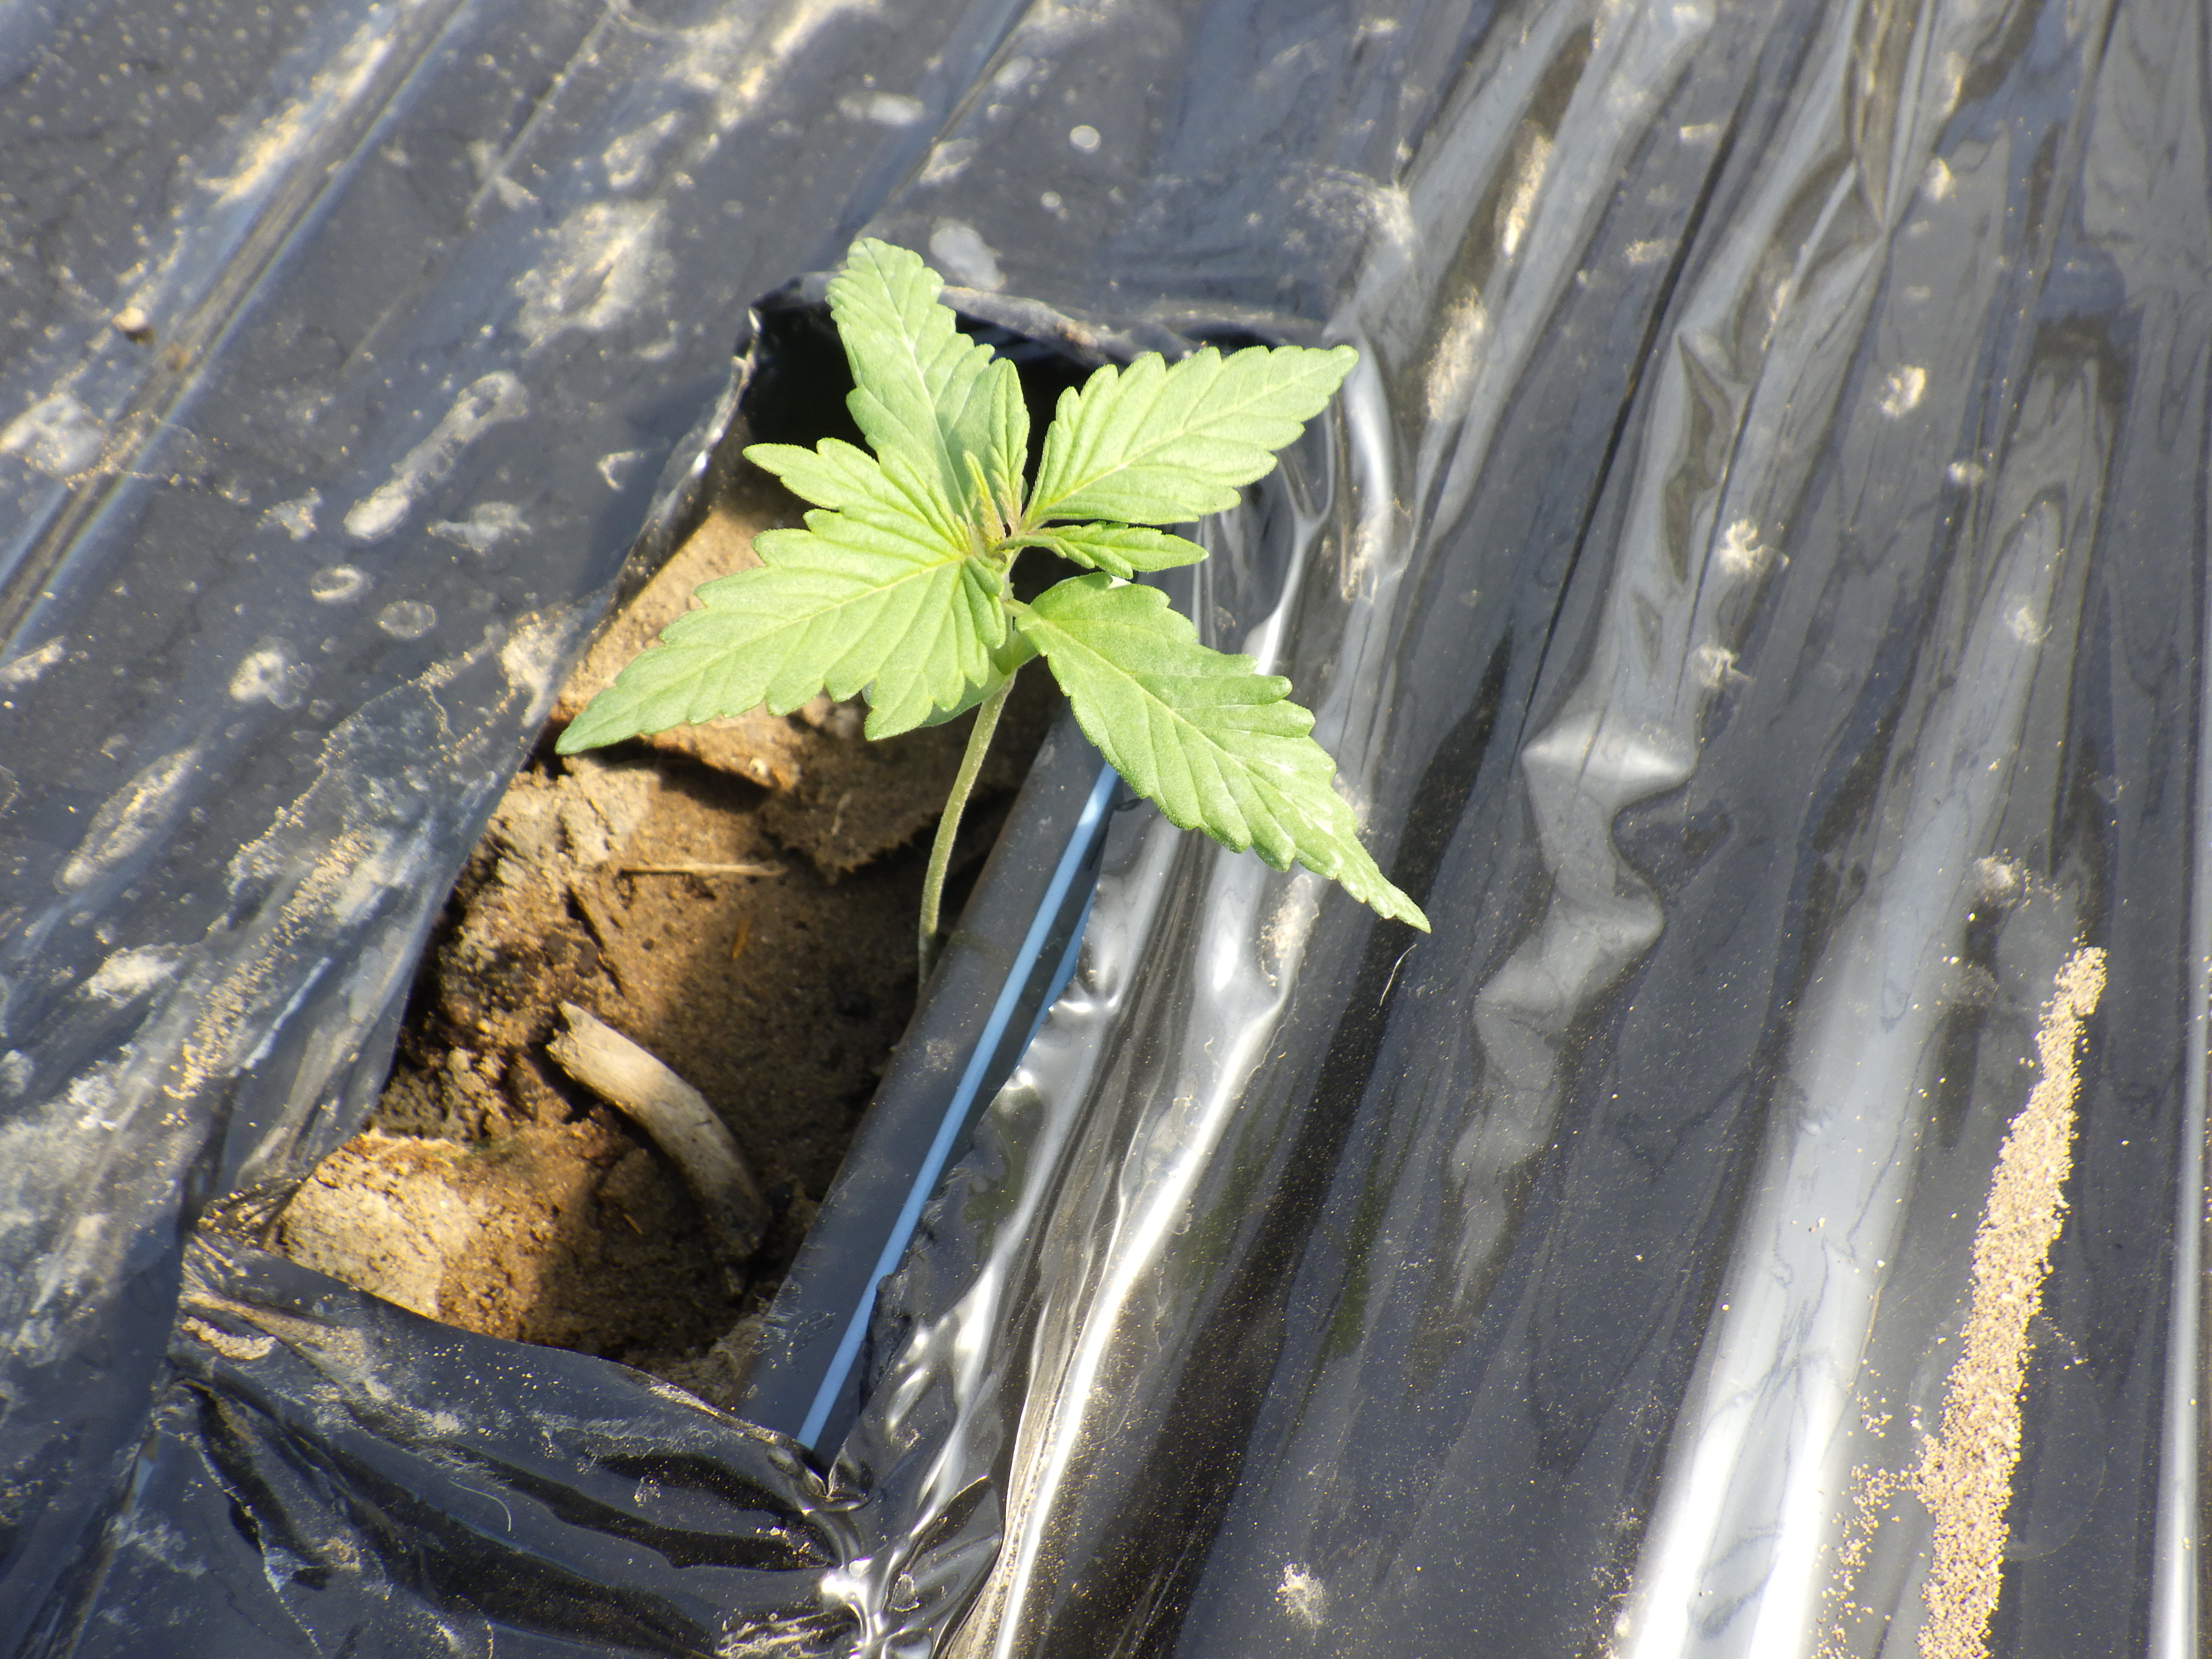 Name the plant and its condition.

hemp, healthy
